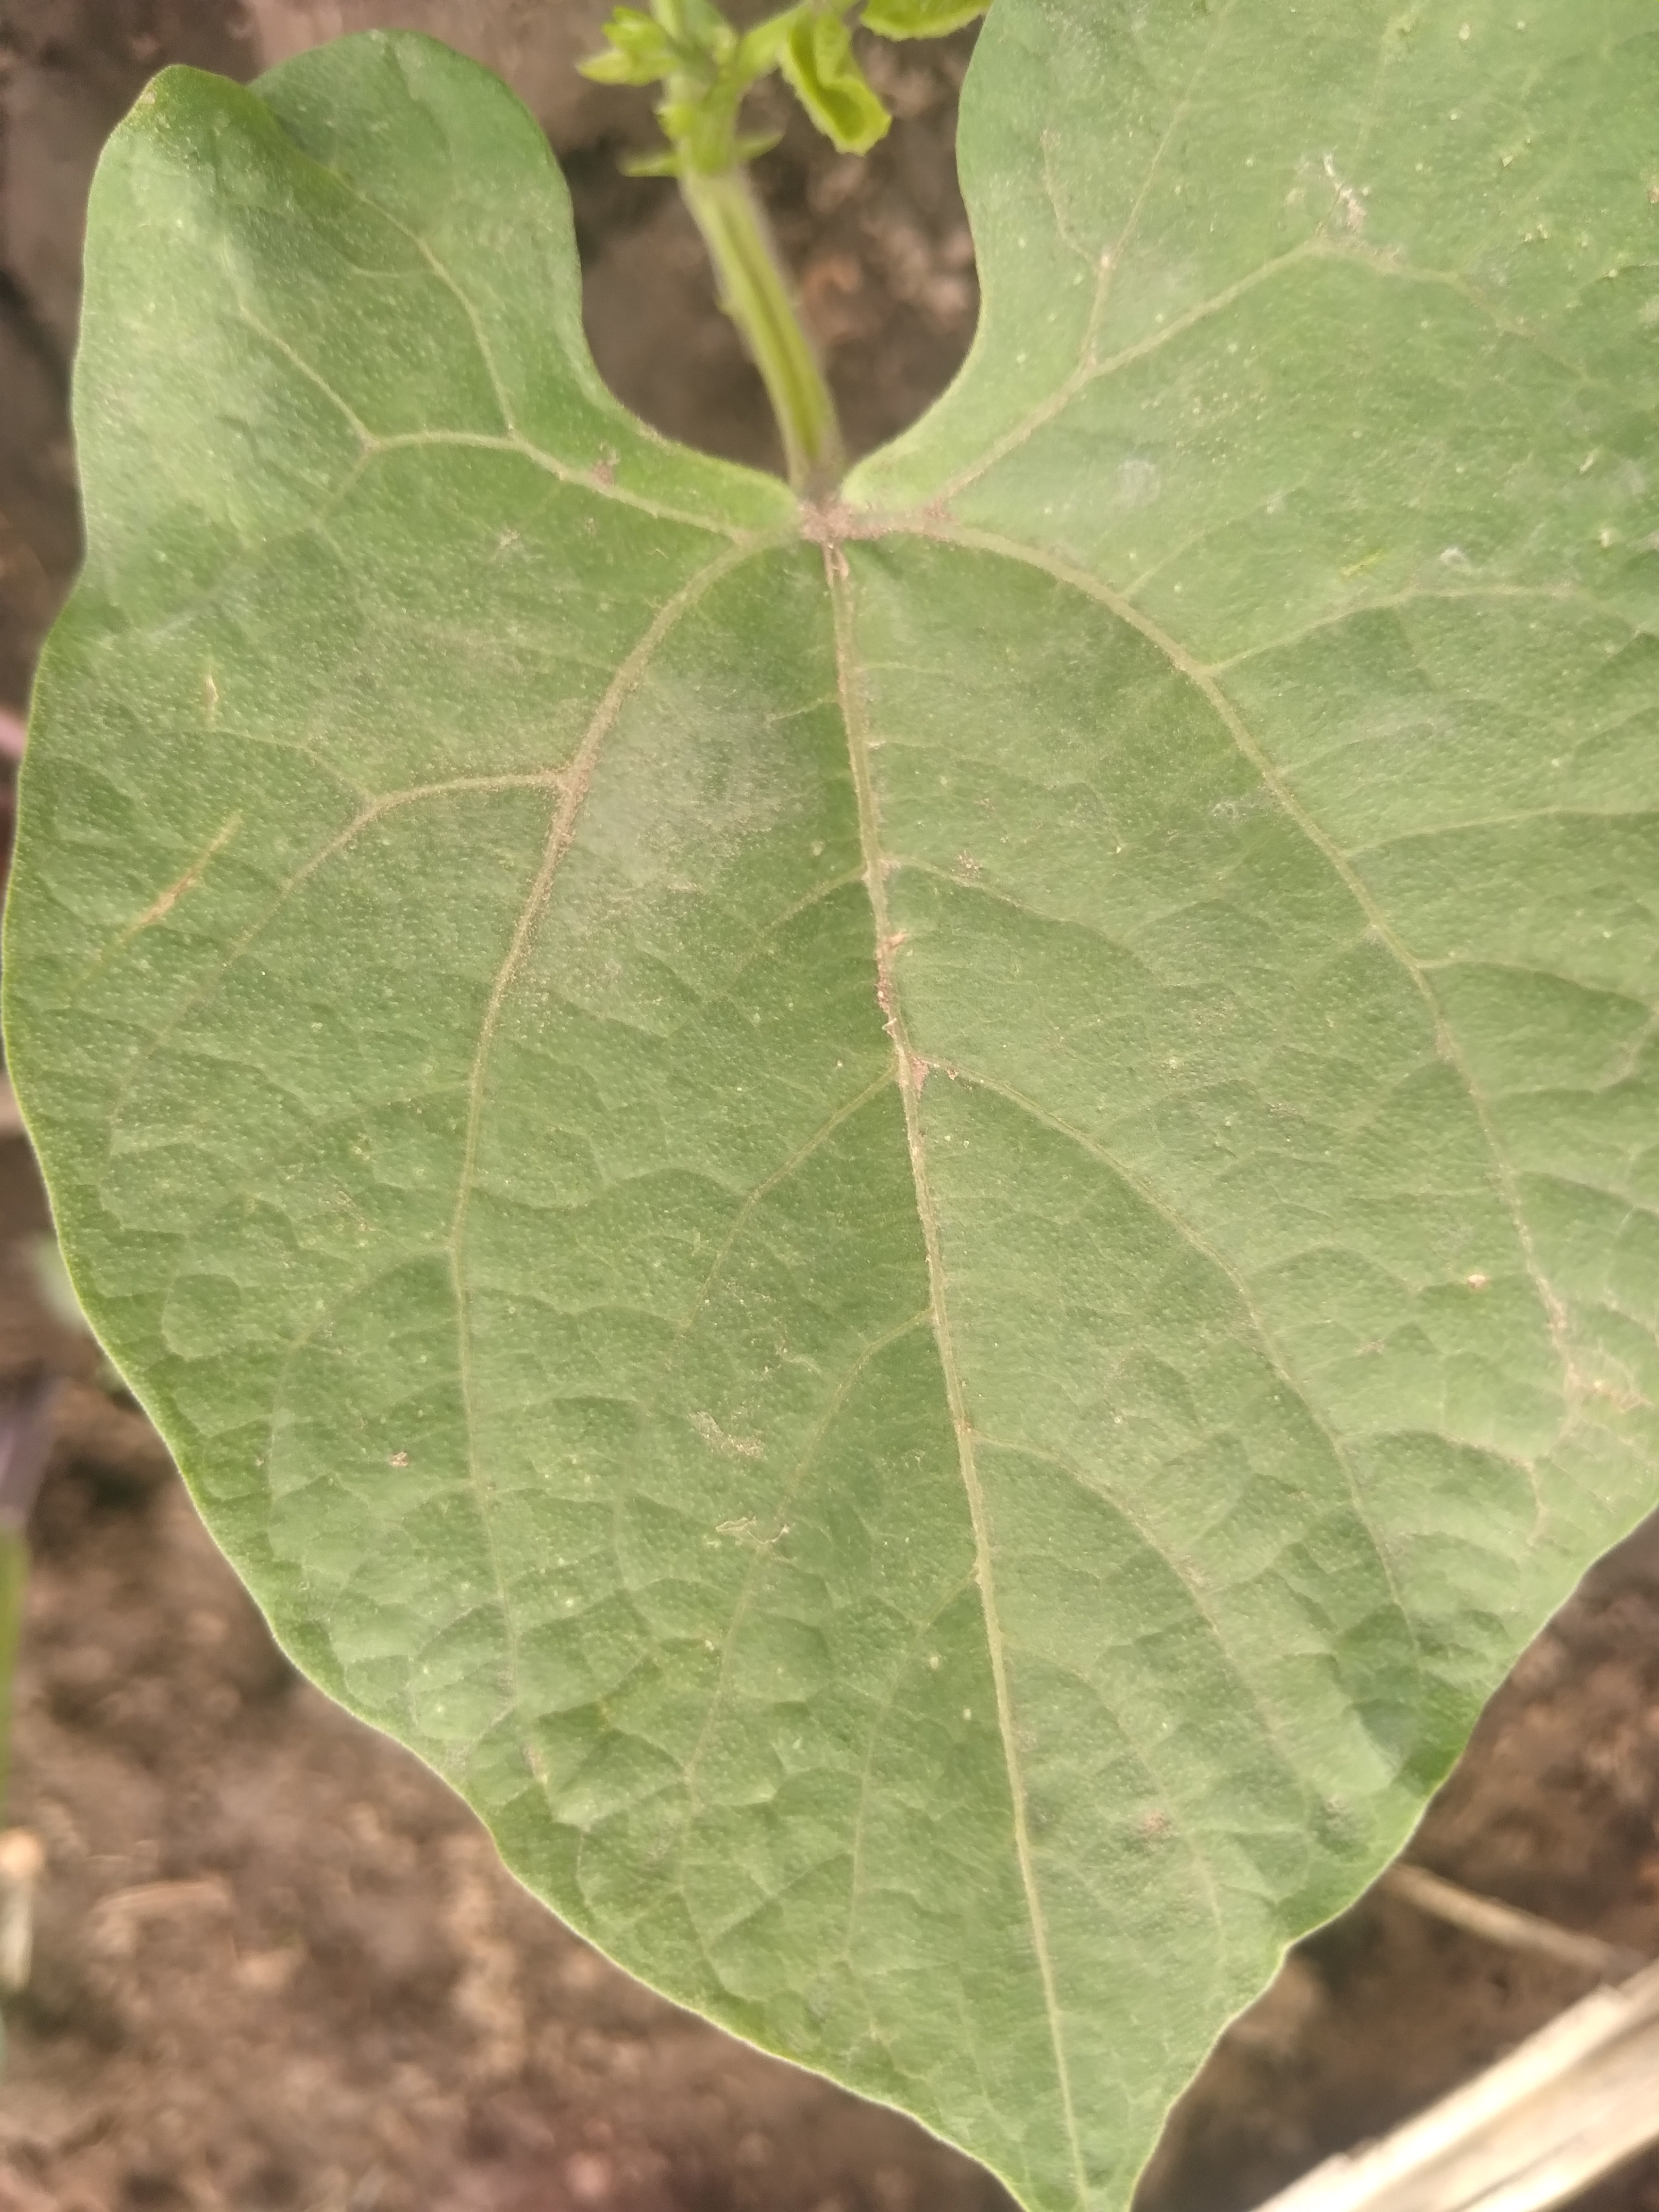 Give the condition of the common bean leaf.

healthy
